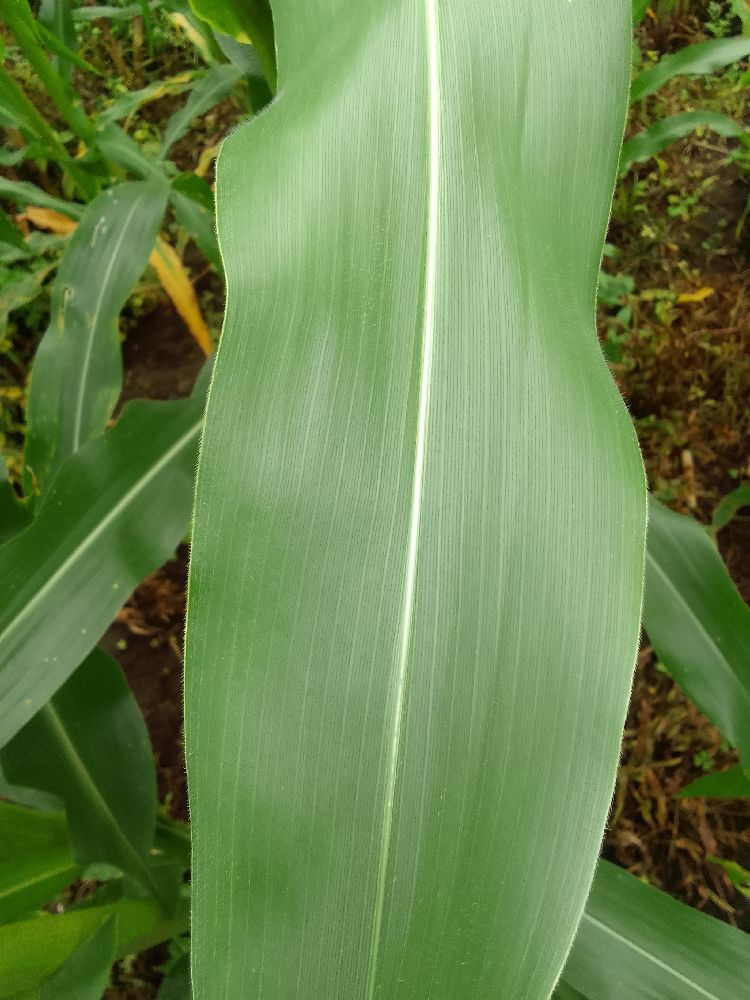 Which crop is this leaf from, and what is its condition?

maize, healthy
